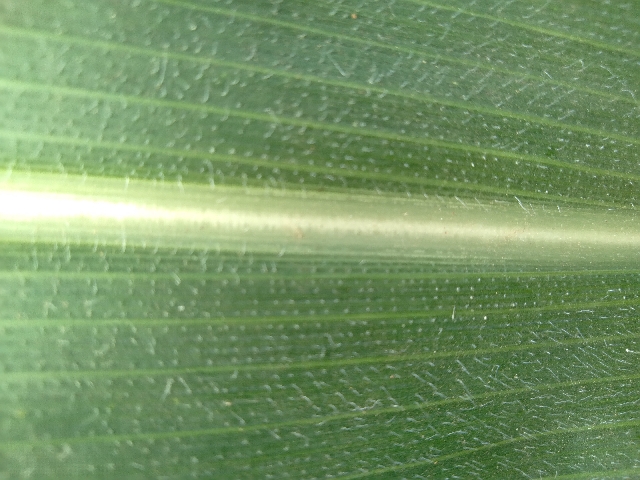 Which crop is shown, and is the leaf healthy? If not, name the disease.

maize, healthy
